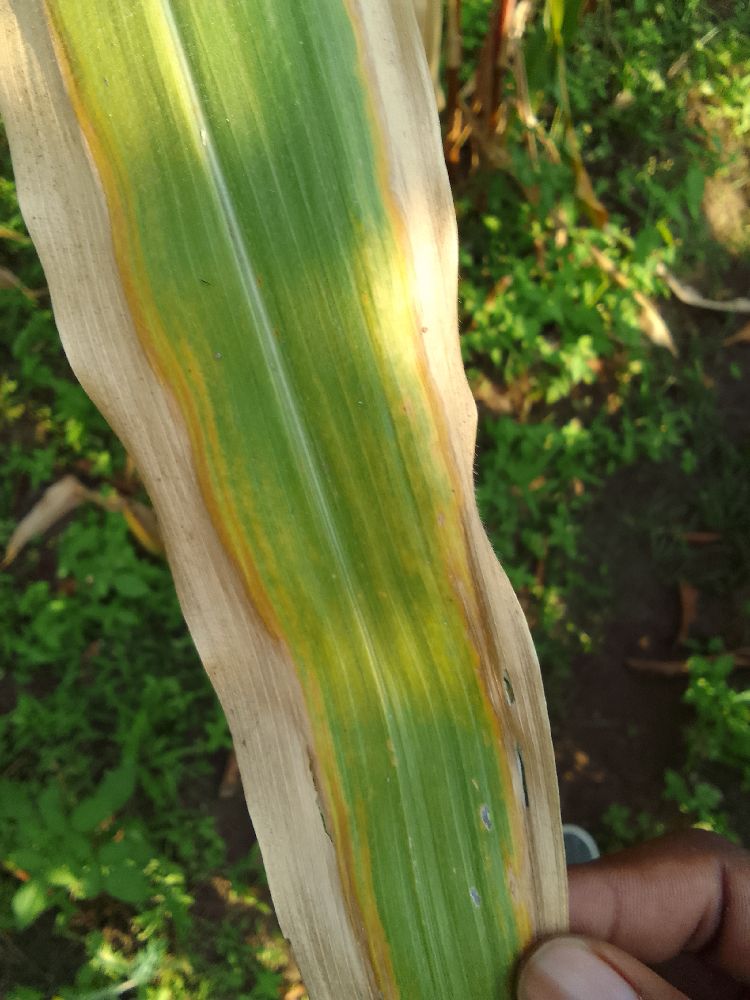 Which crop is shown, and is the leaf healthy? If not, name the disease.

maize, maize lethal necrosis
